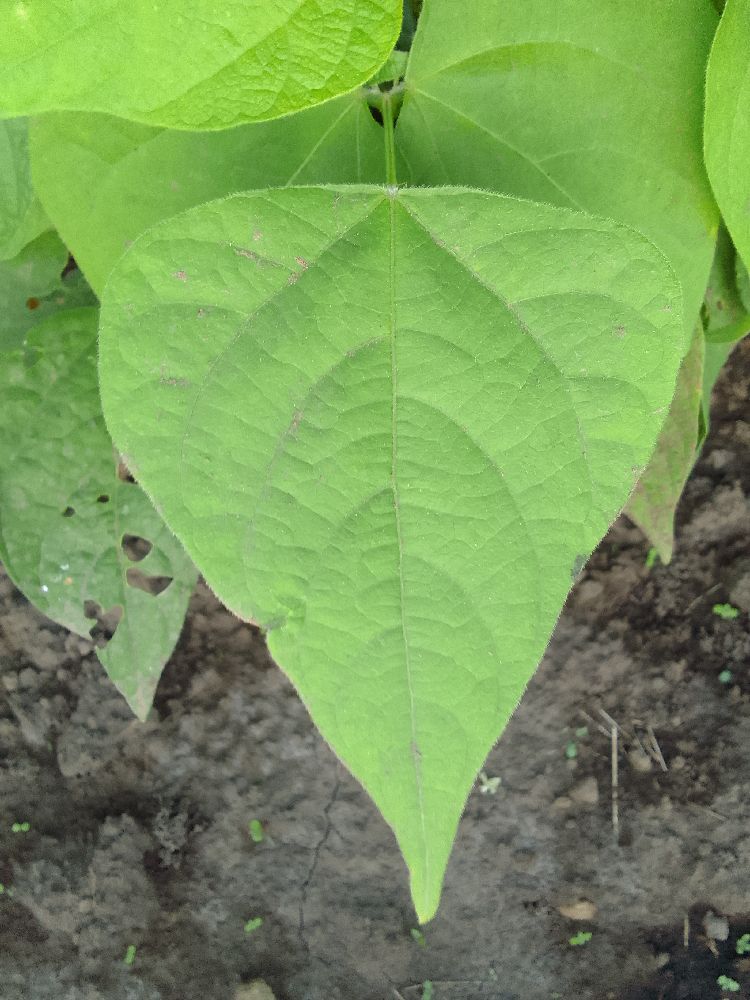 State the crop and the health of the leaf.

common bean, healthy
